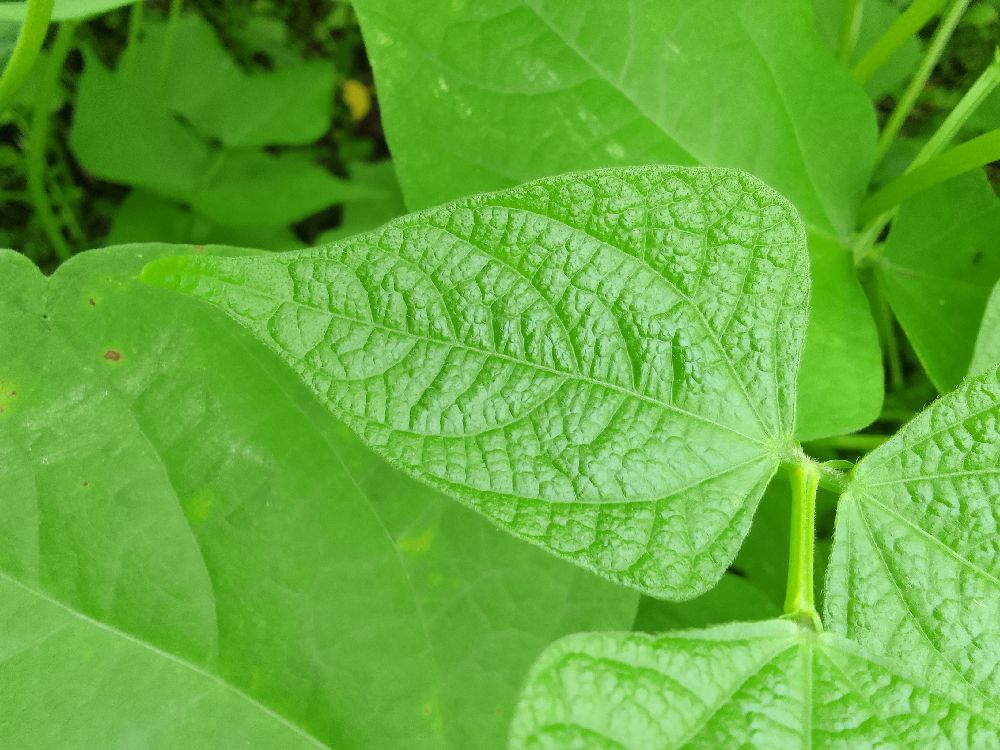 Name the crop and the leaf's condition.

common bean, healthy
